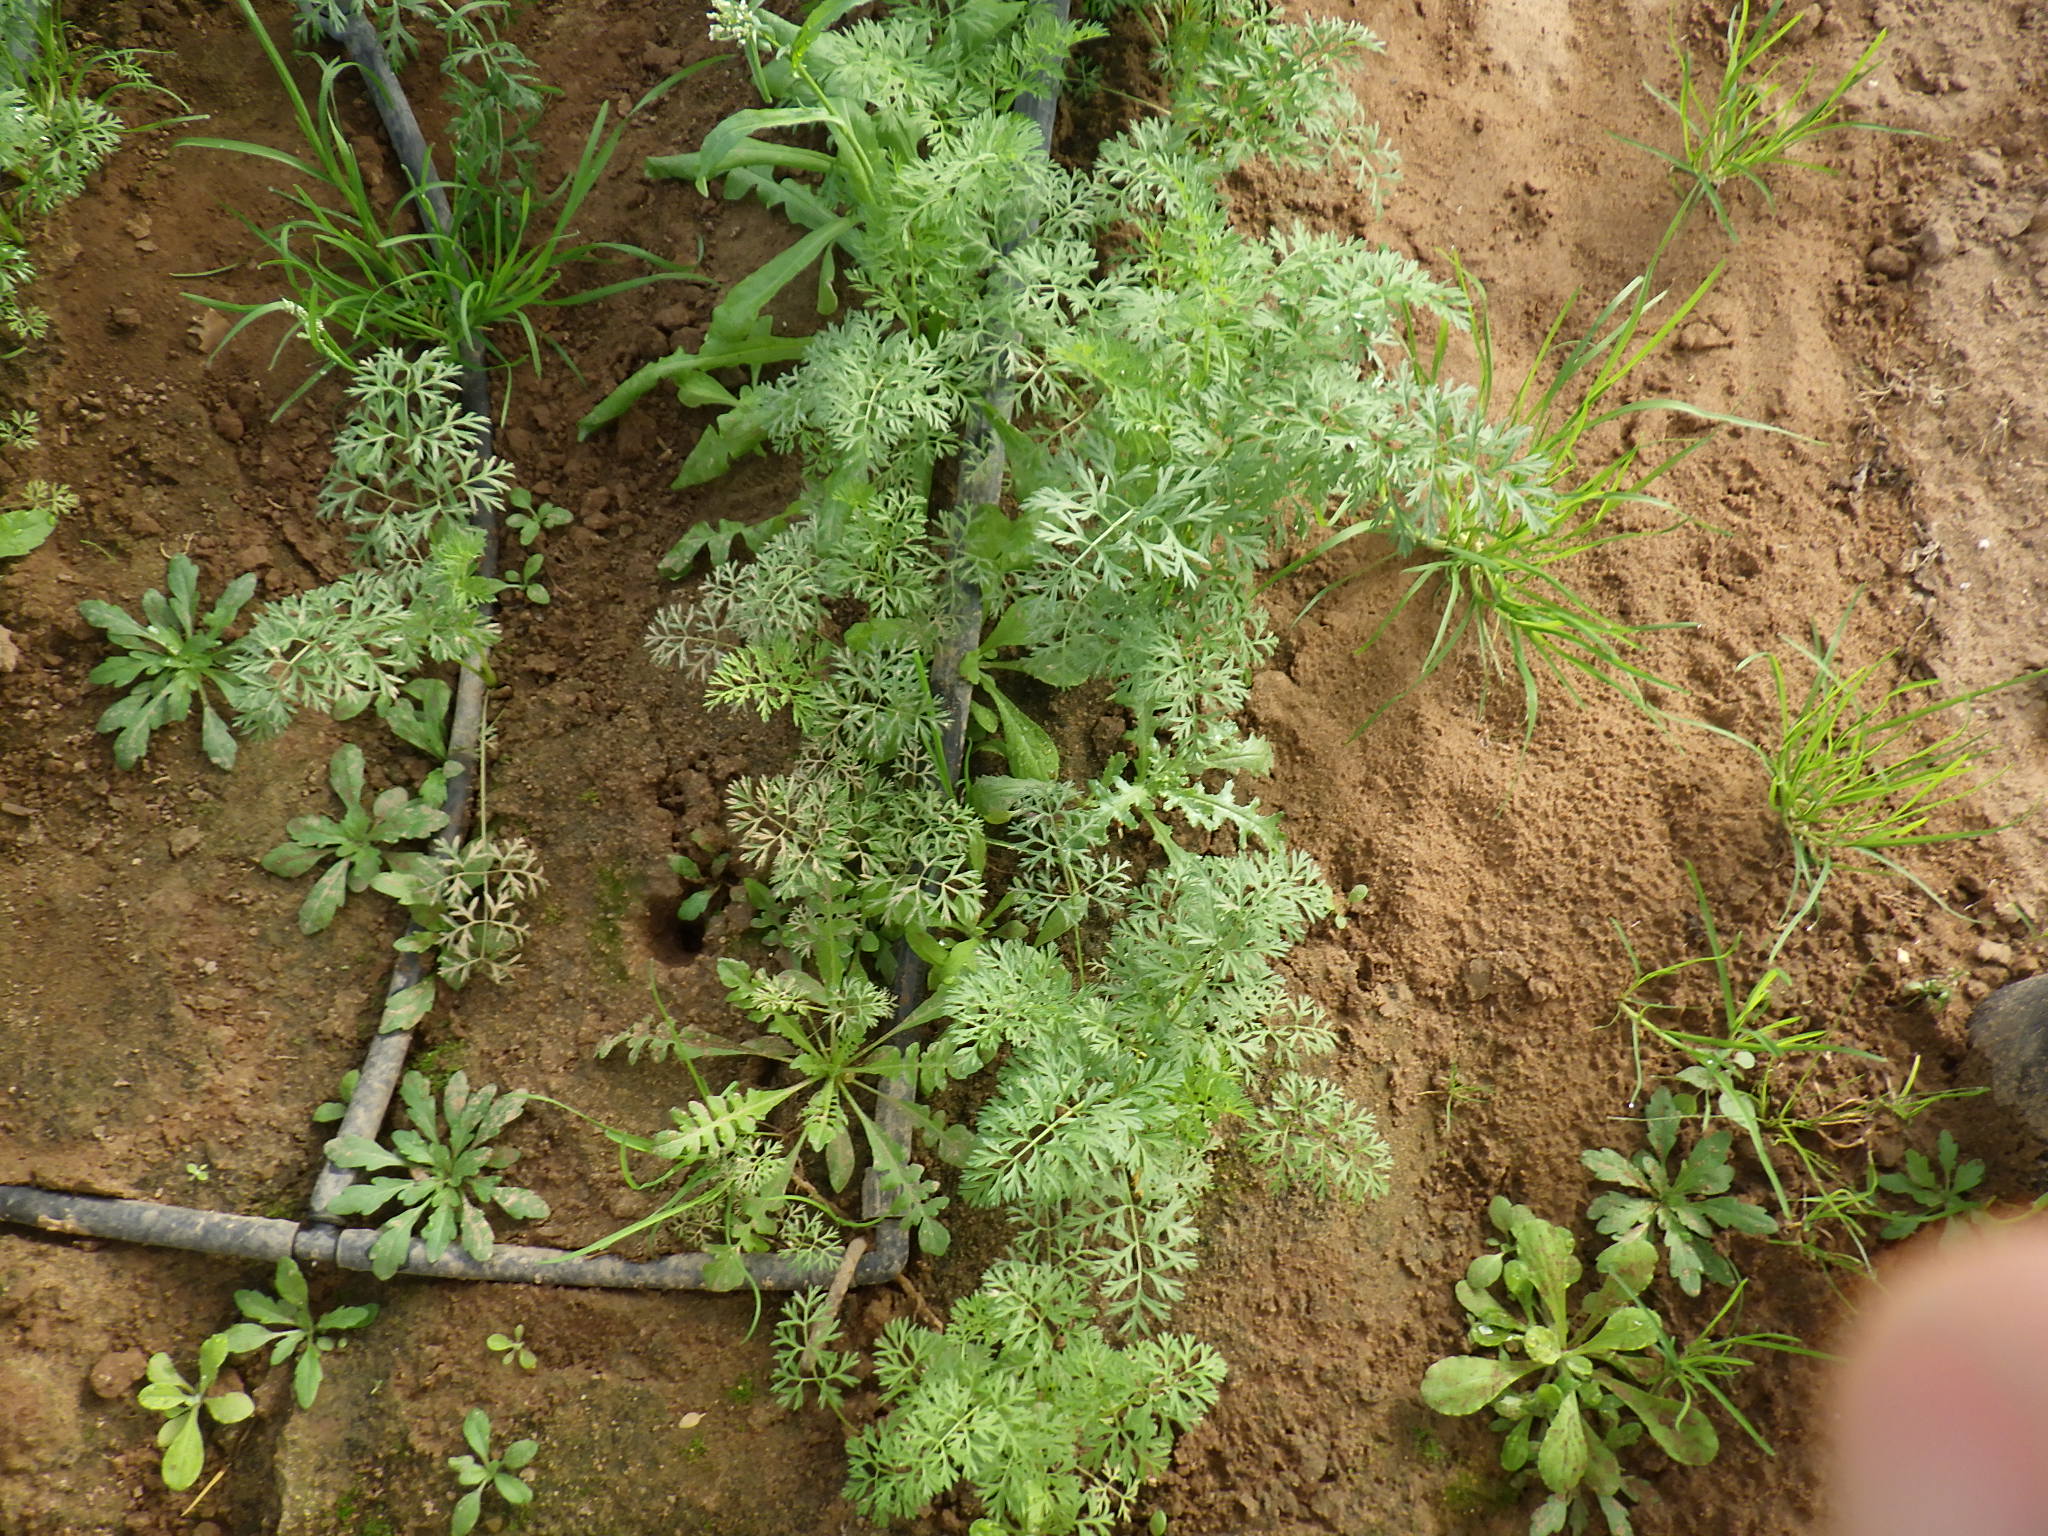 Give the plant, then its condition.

carrot, weeds
